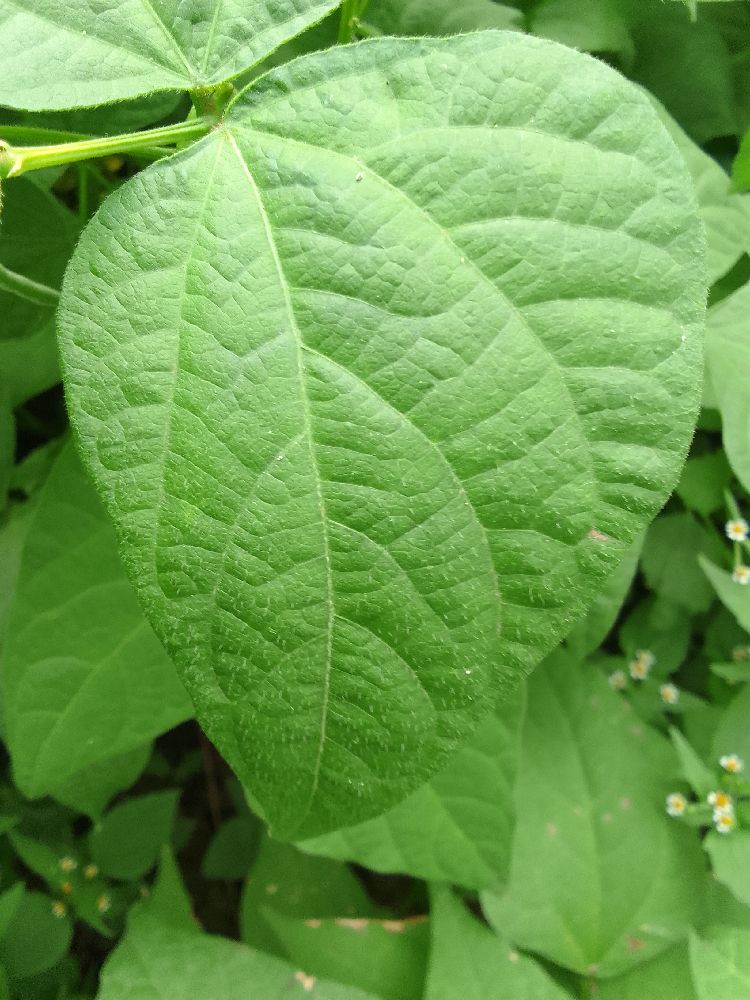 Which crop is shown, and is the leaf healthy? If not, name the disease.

common bean, healthy
